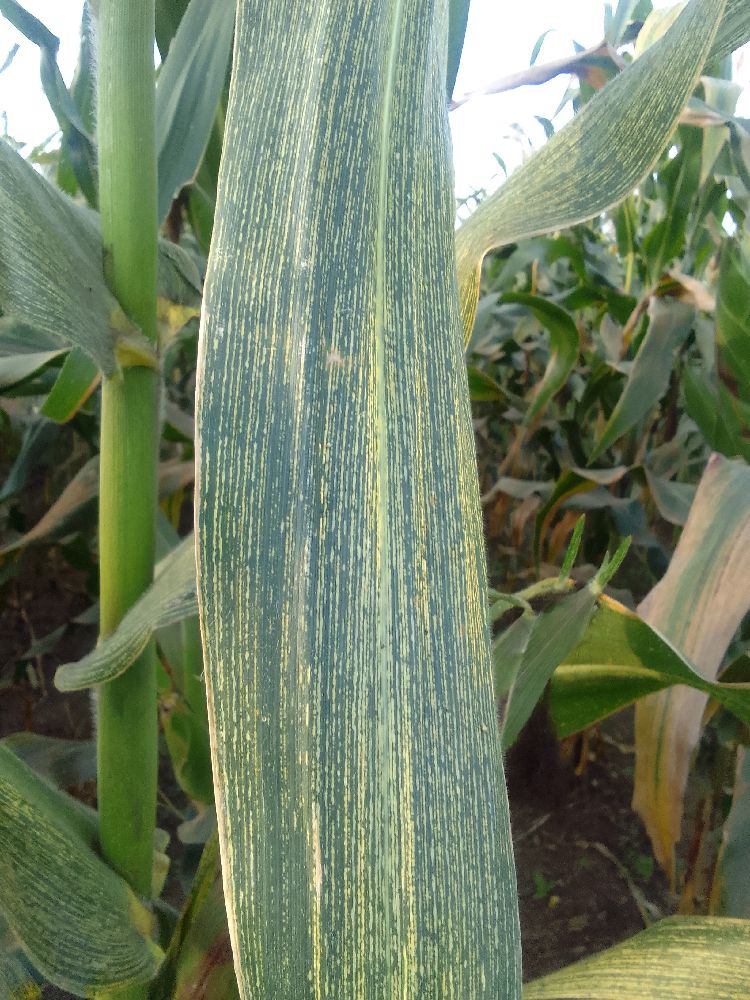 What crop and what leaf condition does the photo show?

maize, maize streak virus
